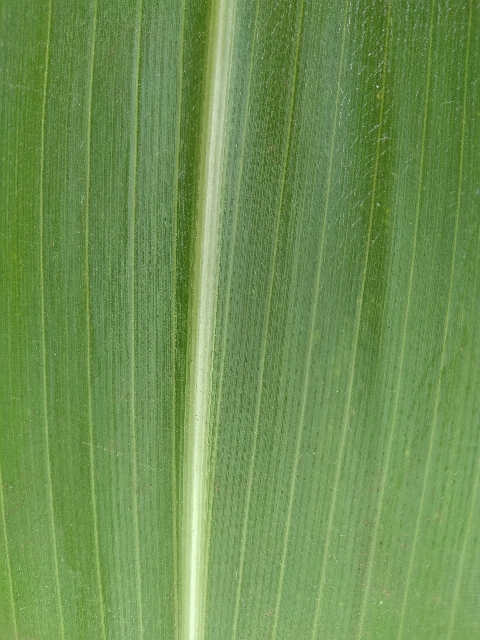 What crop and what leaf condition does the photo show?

maize, healthy
